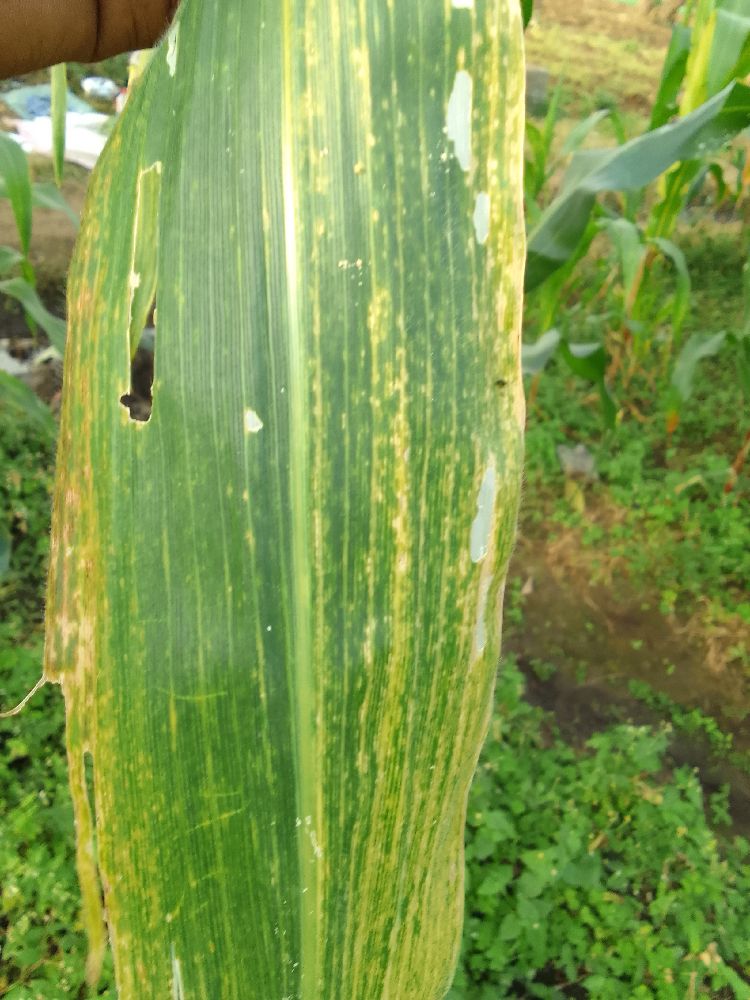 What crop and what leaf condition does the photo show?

maize, maize lethal necrosis
